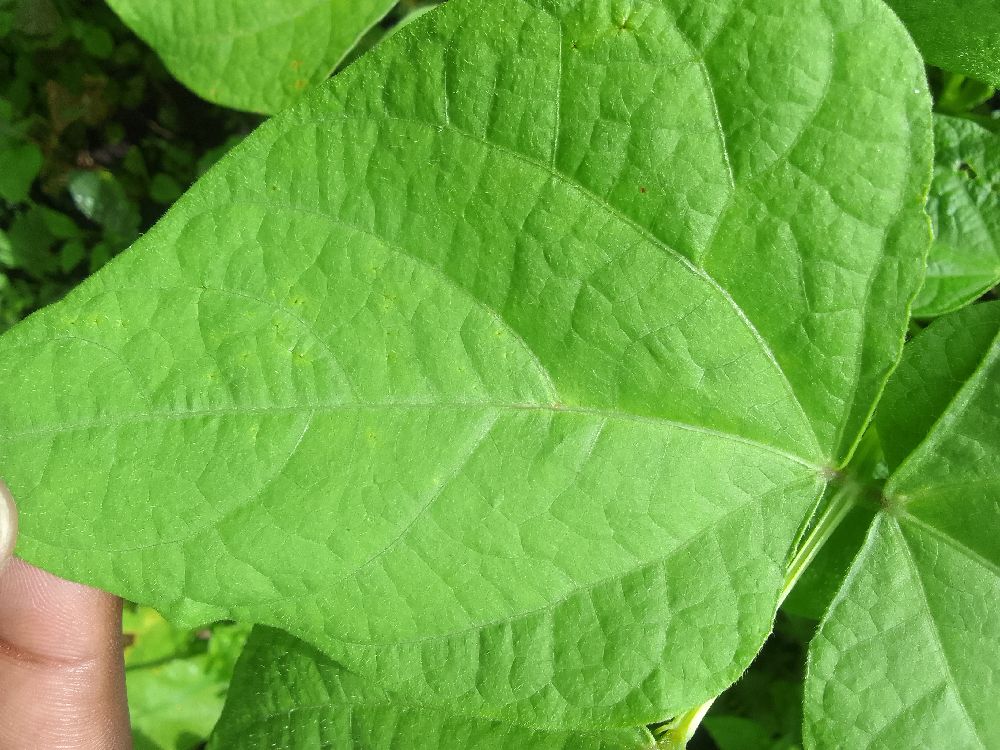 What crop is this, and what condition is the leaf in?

common bean, healthy
